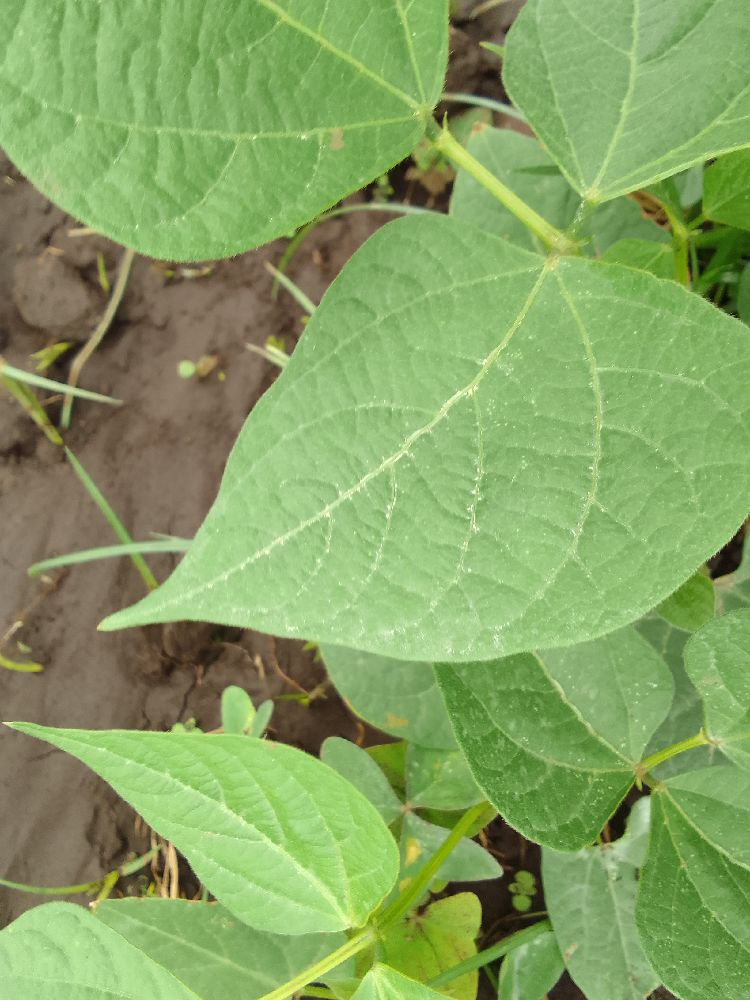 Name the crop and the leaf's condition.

common bean, healthy
